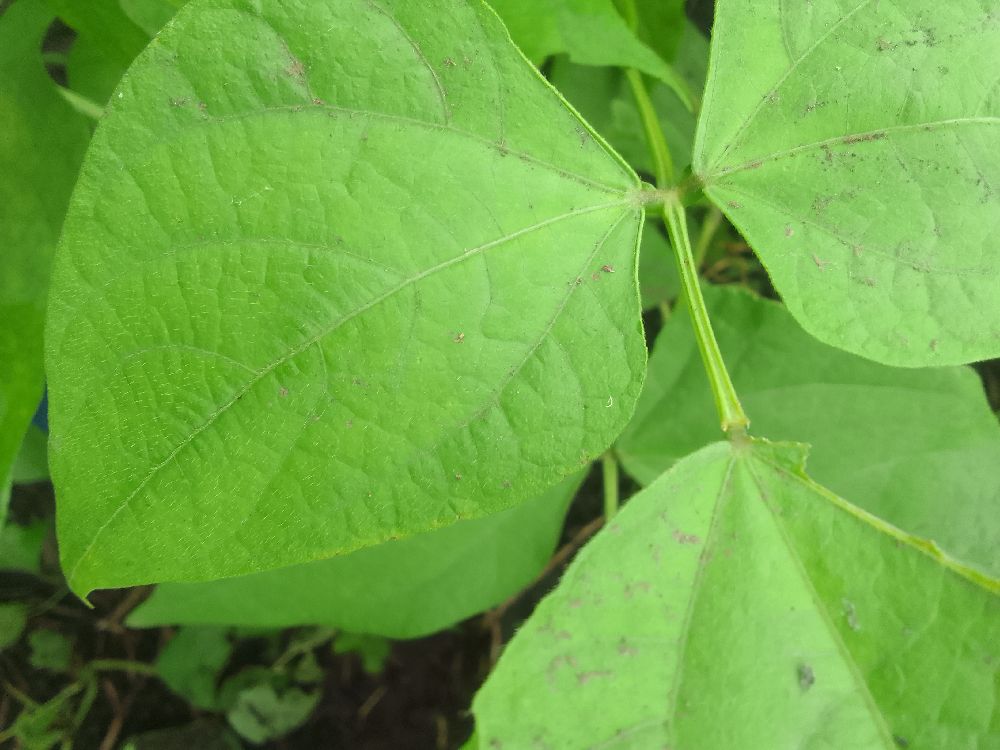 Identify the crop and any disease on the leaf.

common bean, healthy
